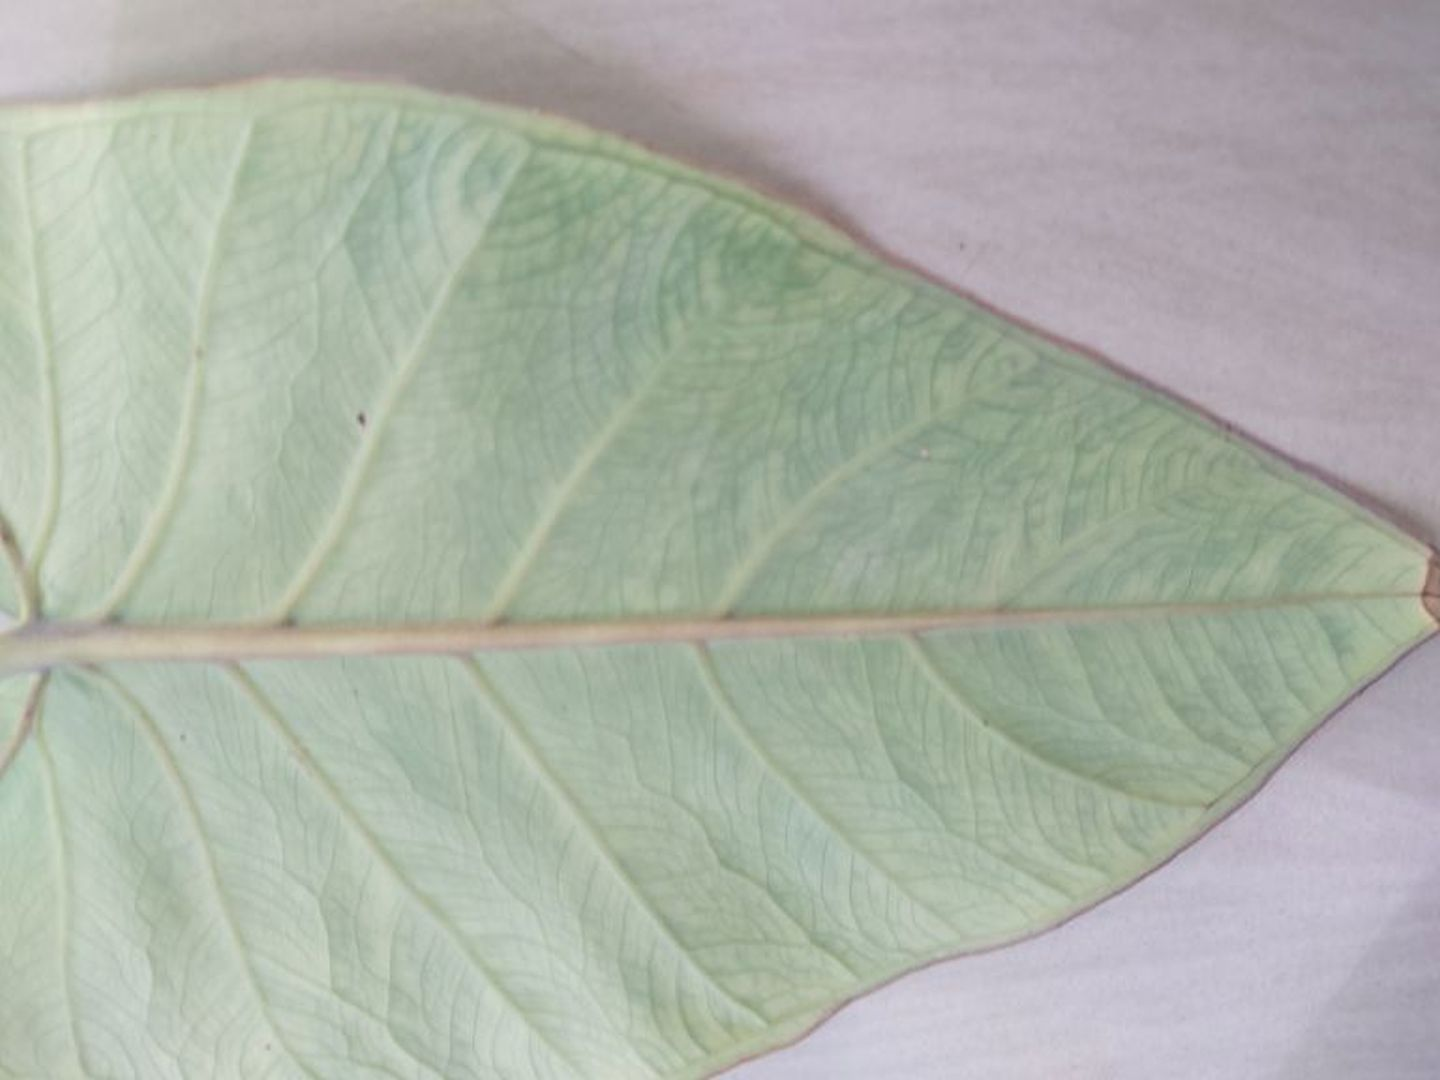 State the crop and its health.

taro, mosaic
